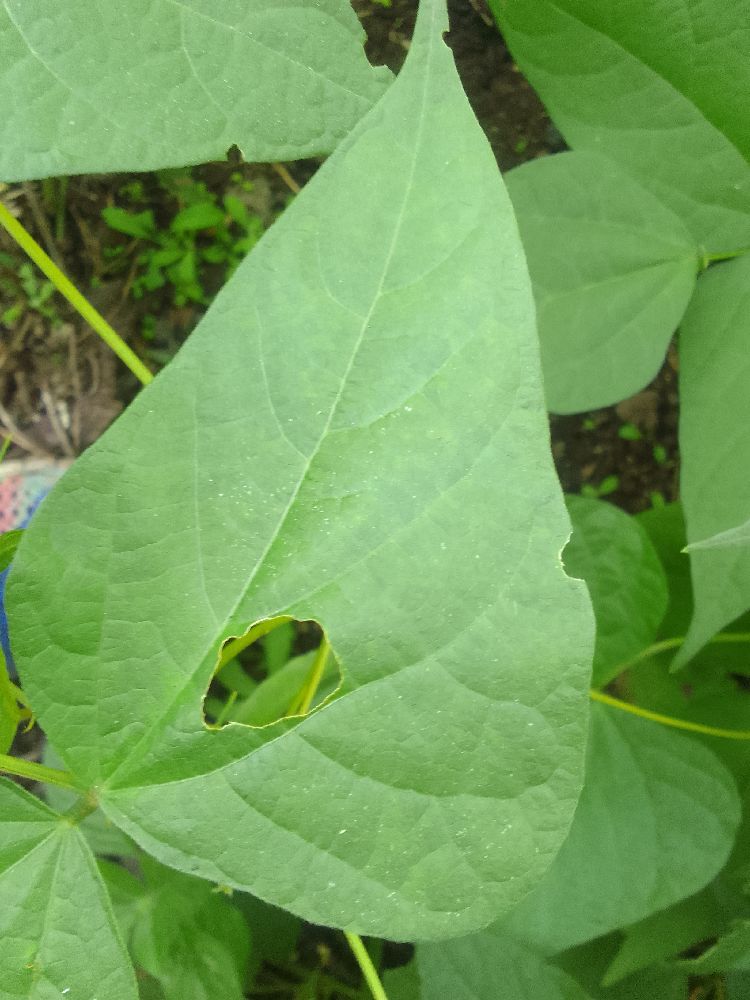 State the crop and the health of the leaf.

common bean, healthy
